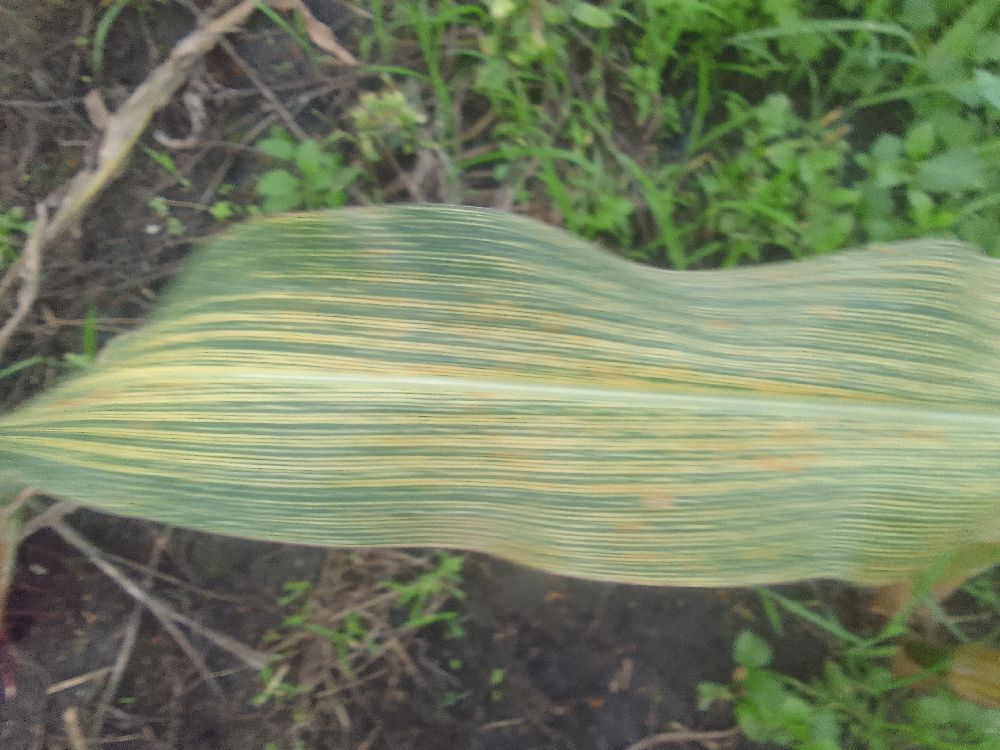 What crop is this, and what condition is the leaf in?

maize, maize streak virus
